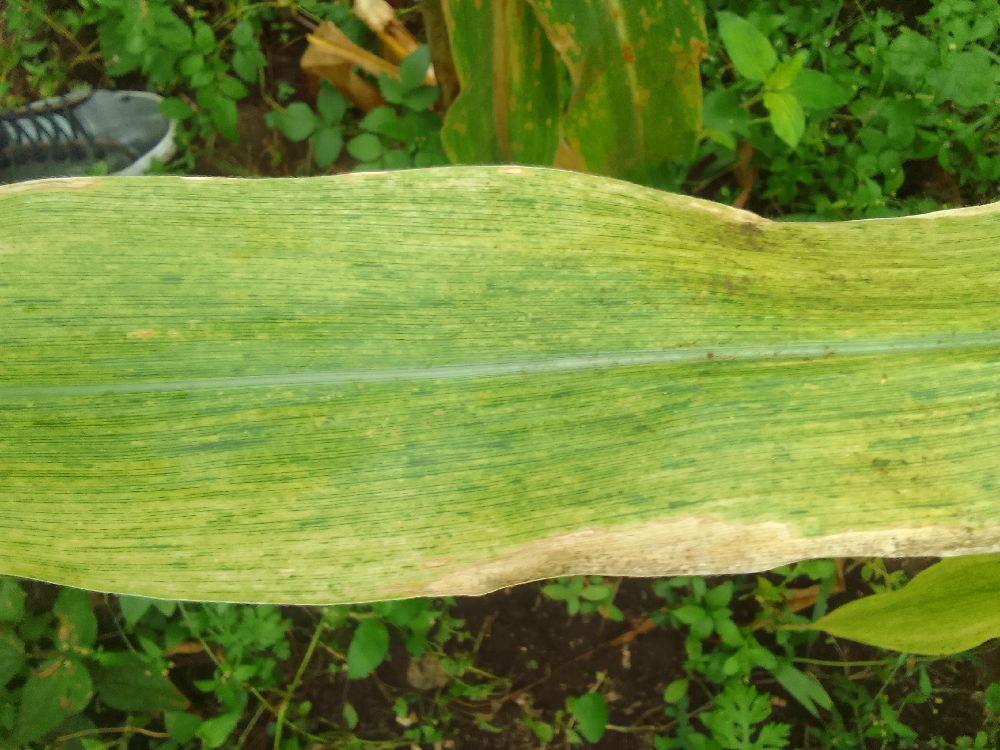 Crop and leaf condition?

maize, maize lethal necrosis
